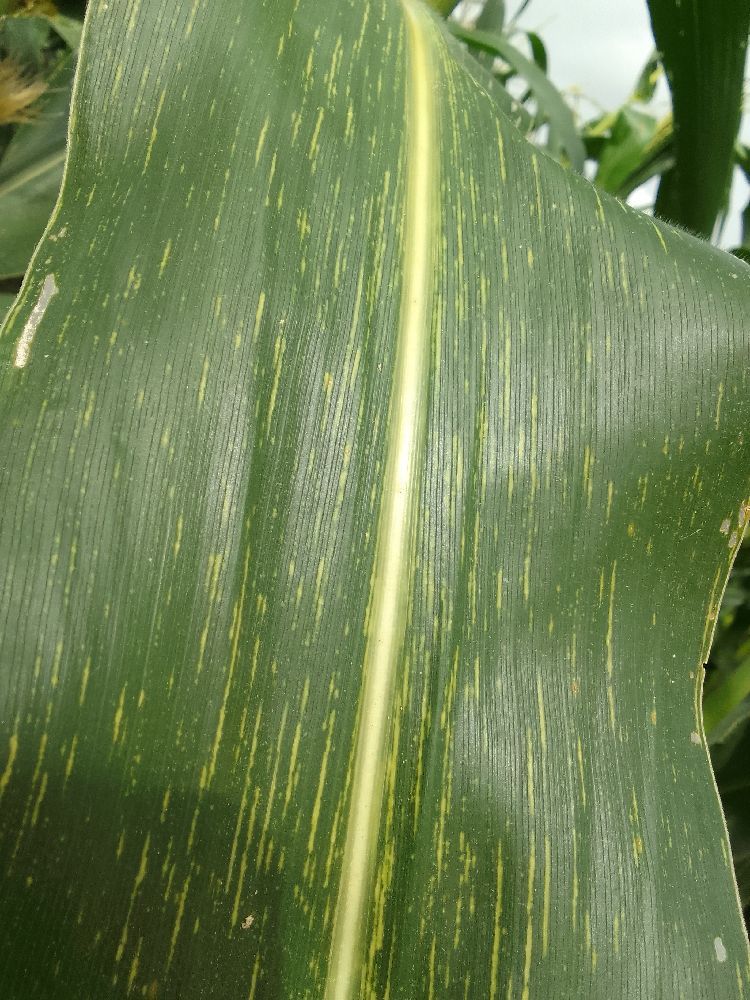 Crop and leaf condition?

maize, maize streak virus
